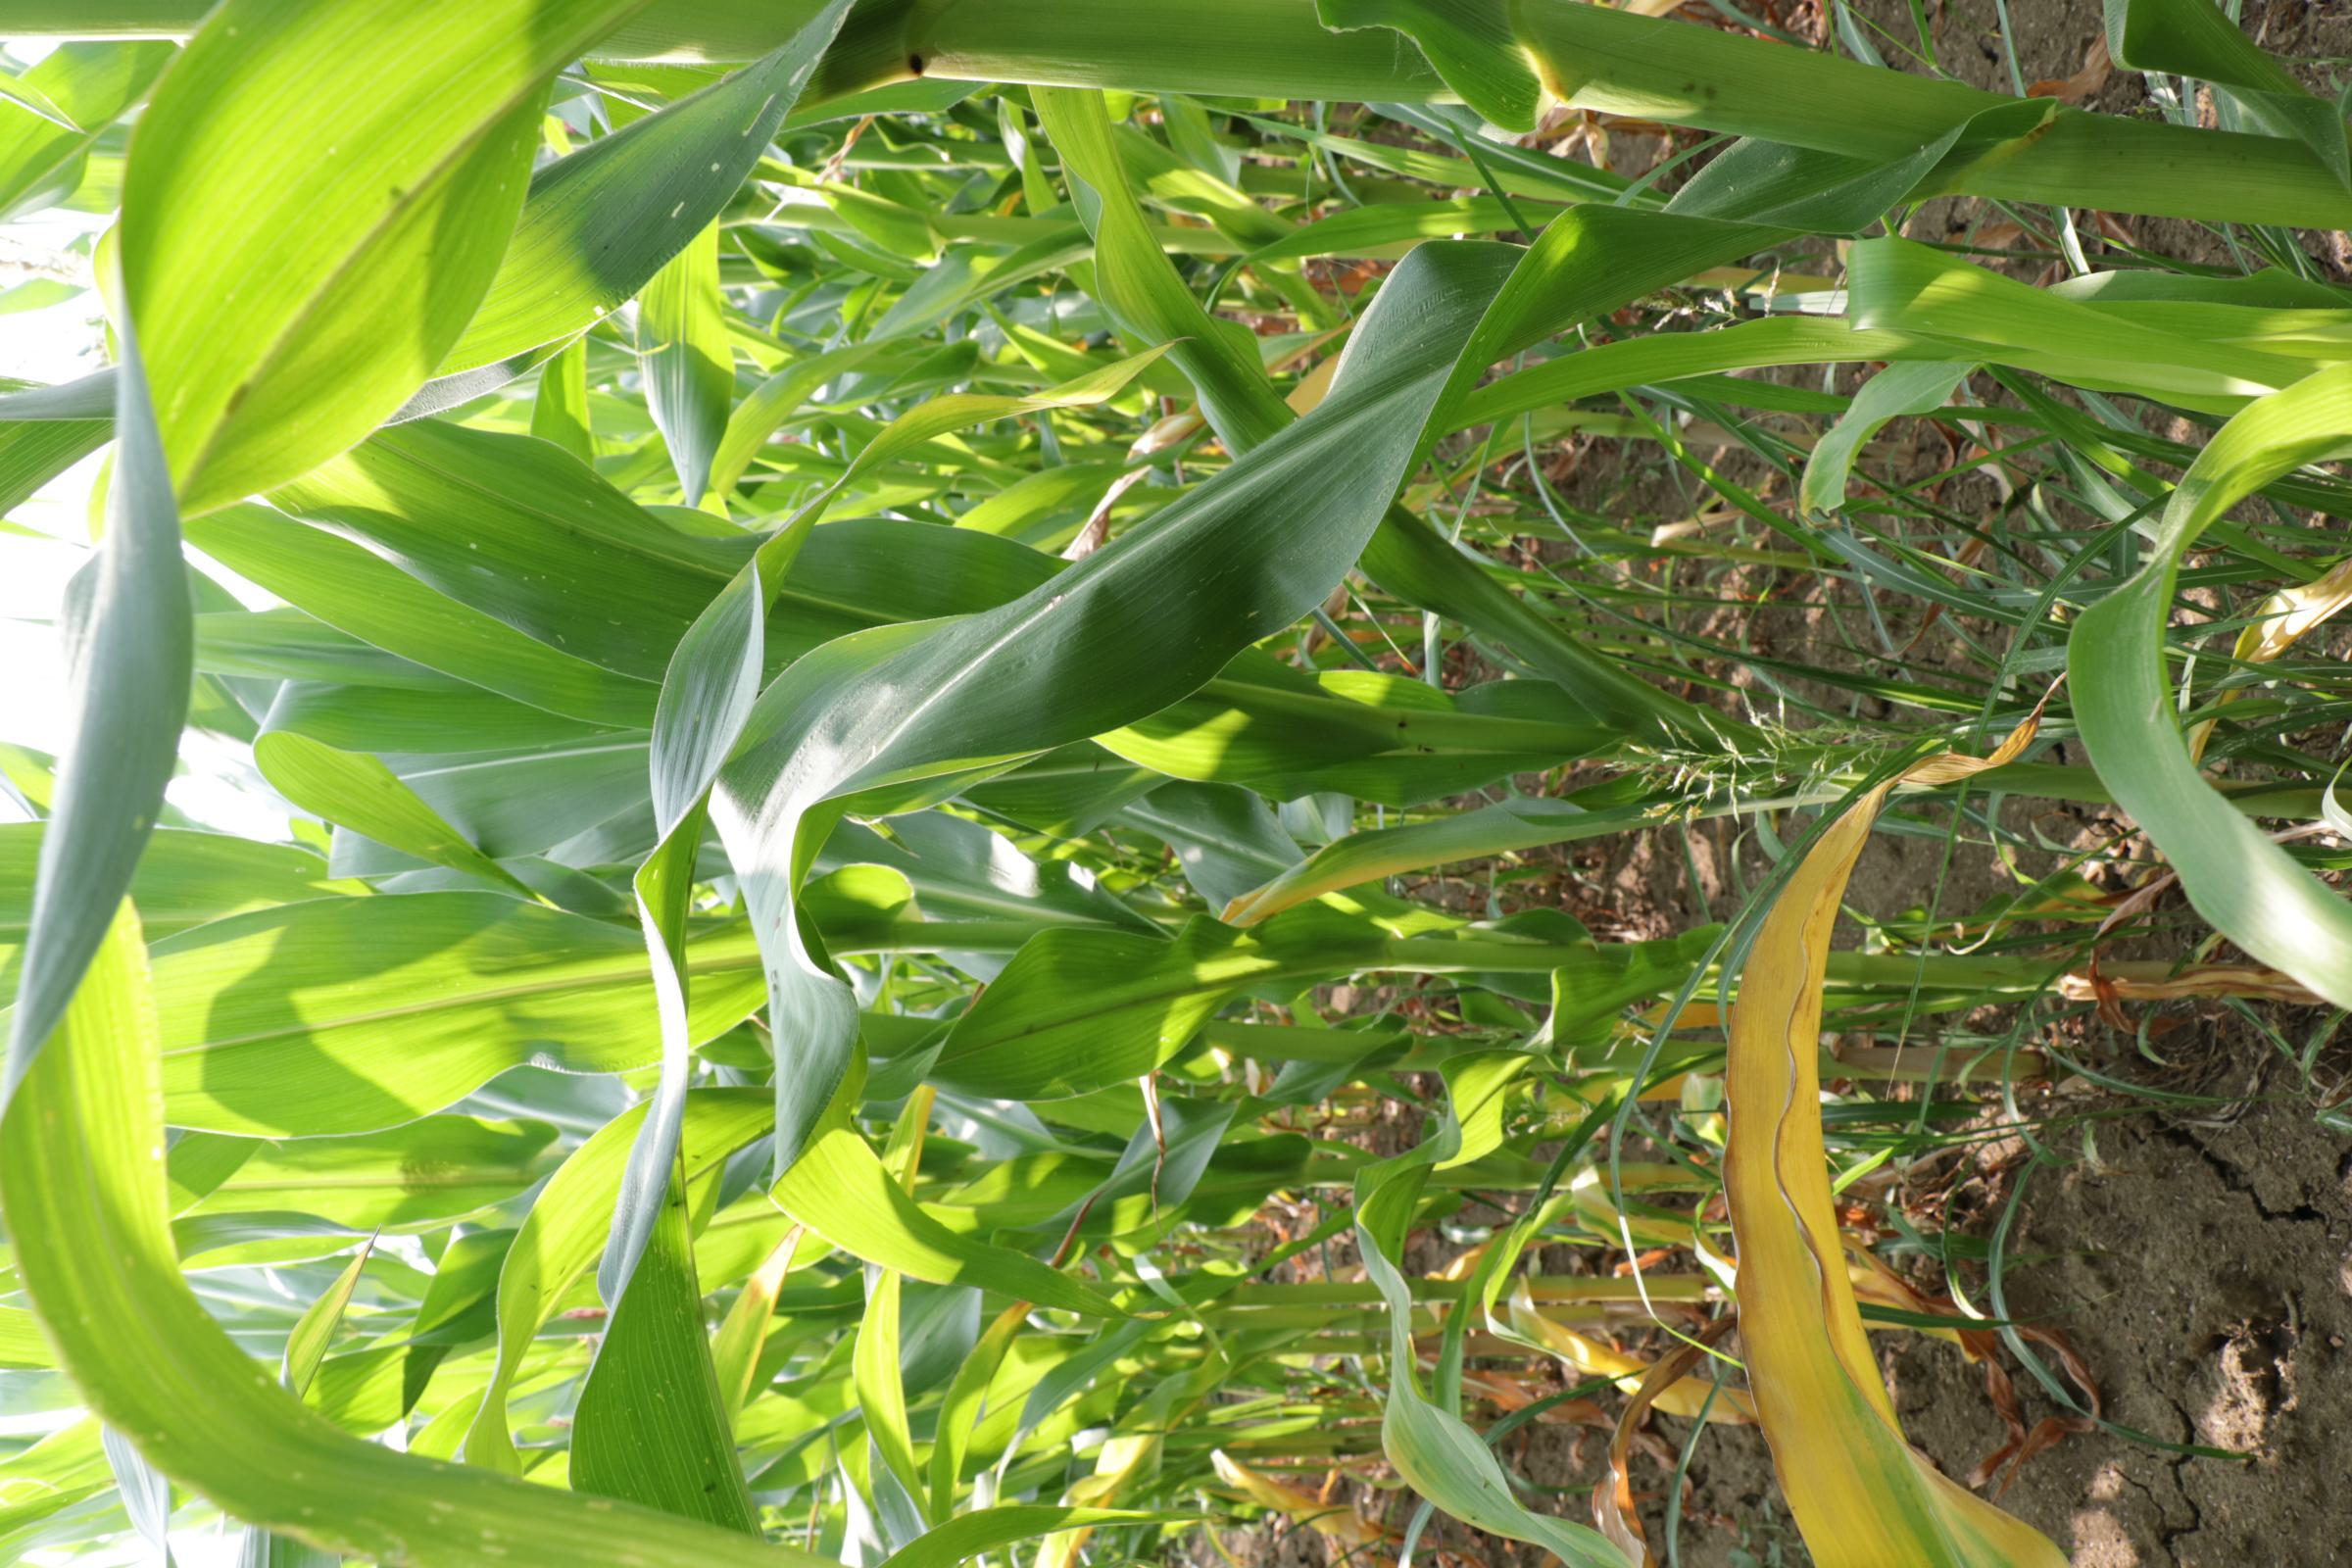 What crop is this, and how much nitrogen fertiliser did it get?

maize, full nitrogen fertilisation
